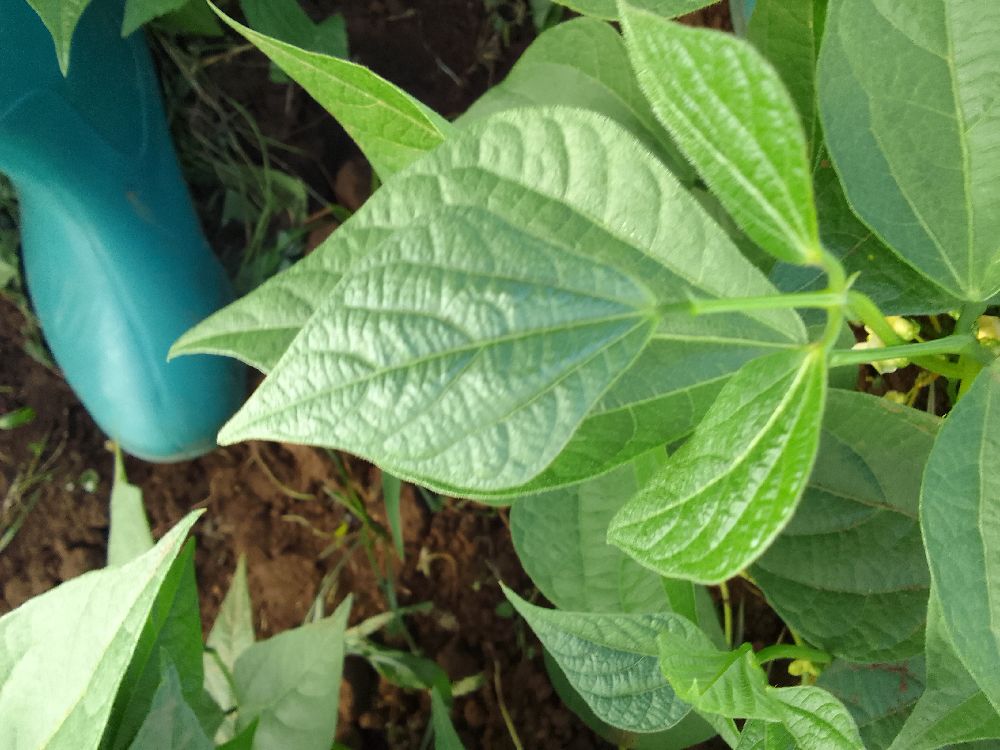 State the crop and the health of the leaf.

common bean, healthy
